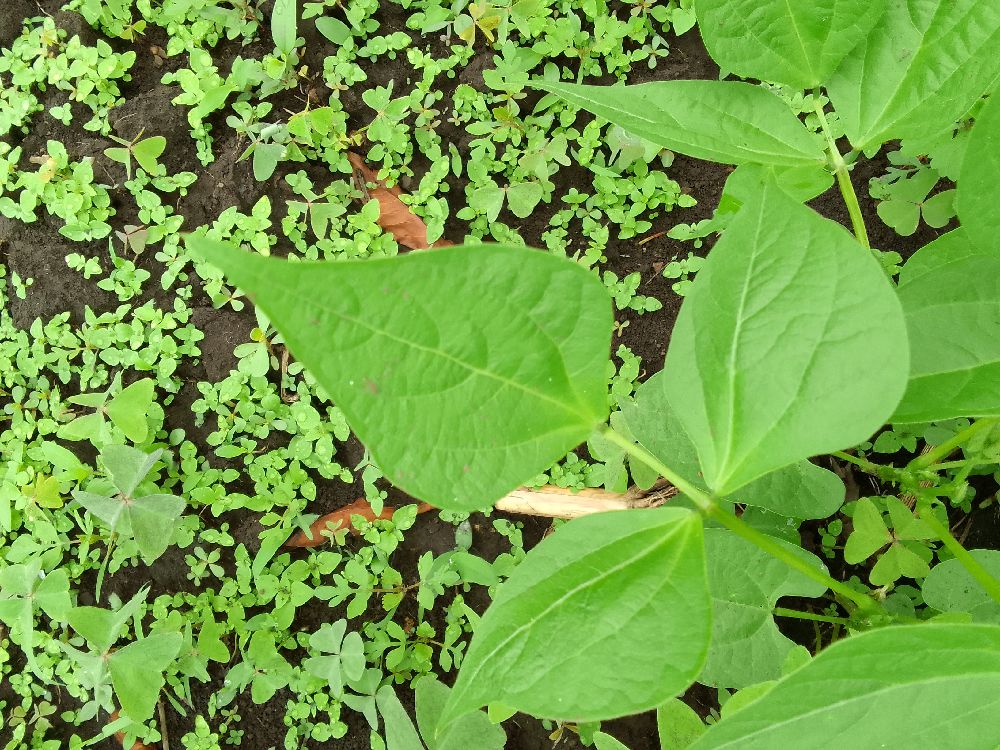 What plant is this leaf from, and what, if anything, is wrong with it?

common bean, healthy
